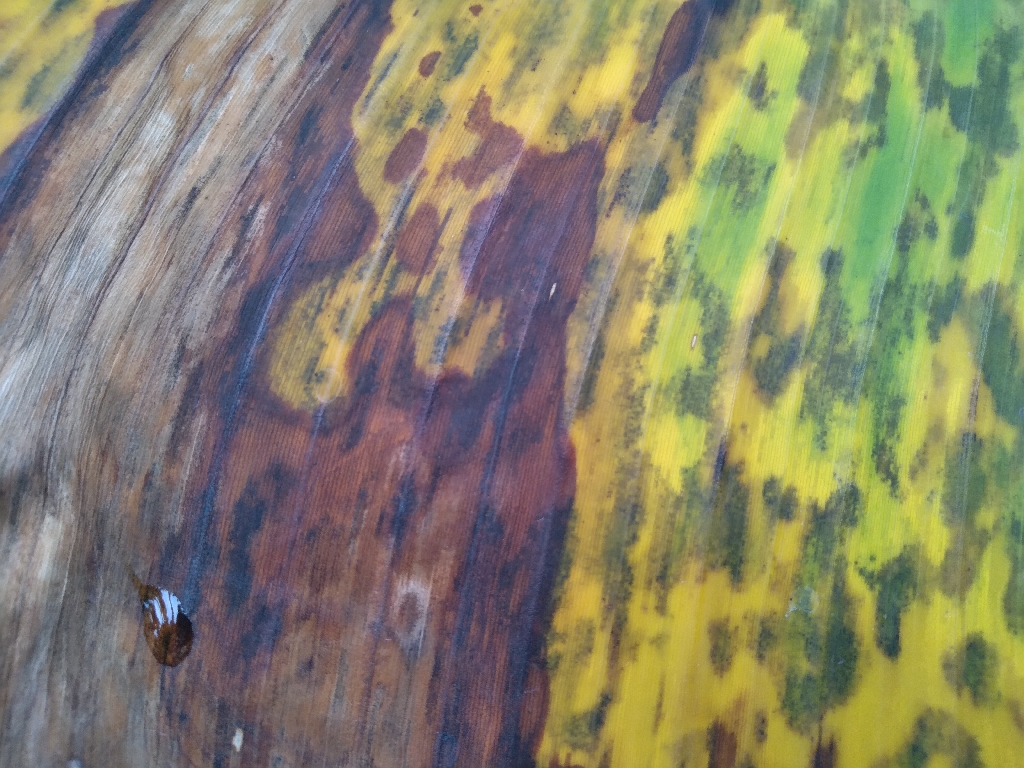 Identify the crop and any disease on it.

banana, black sigatoka
